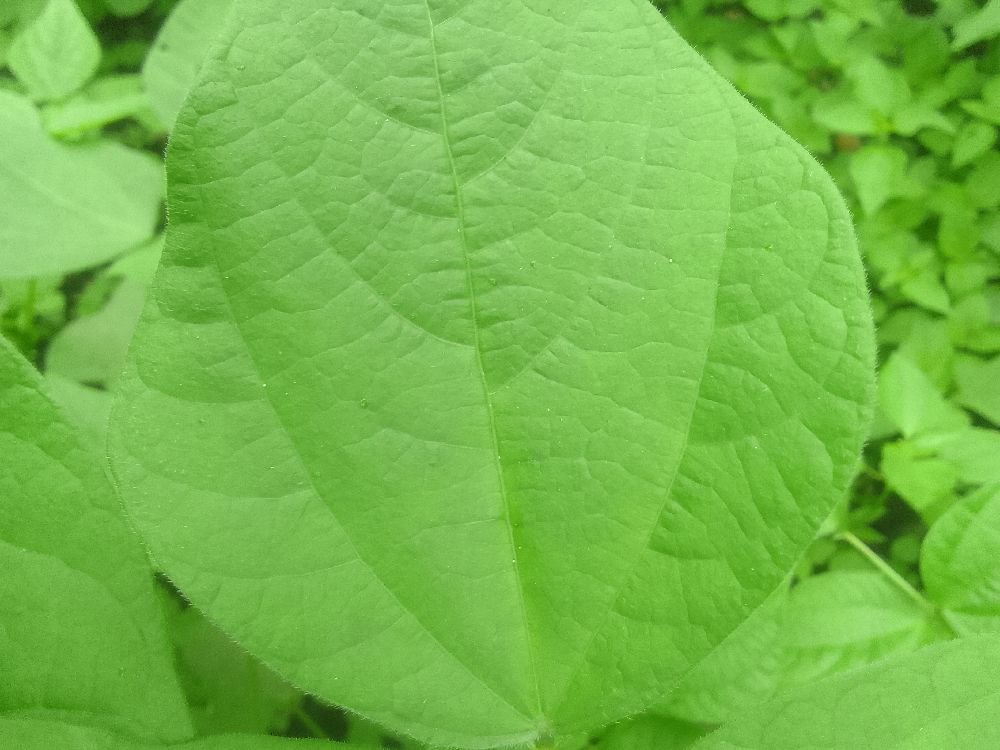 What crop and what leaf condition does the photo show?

common bean, healthy
